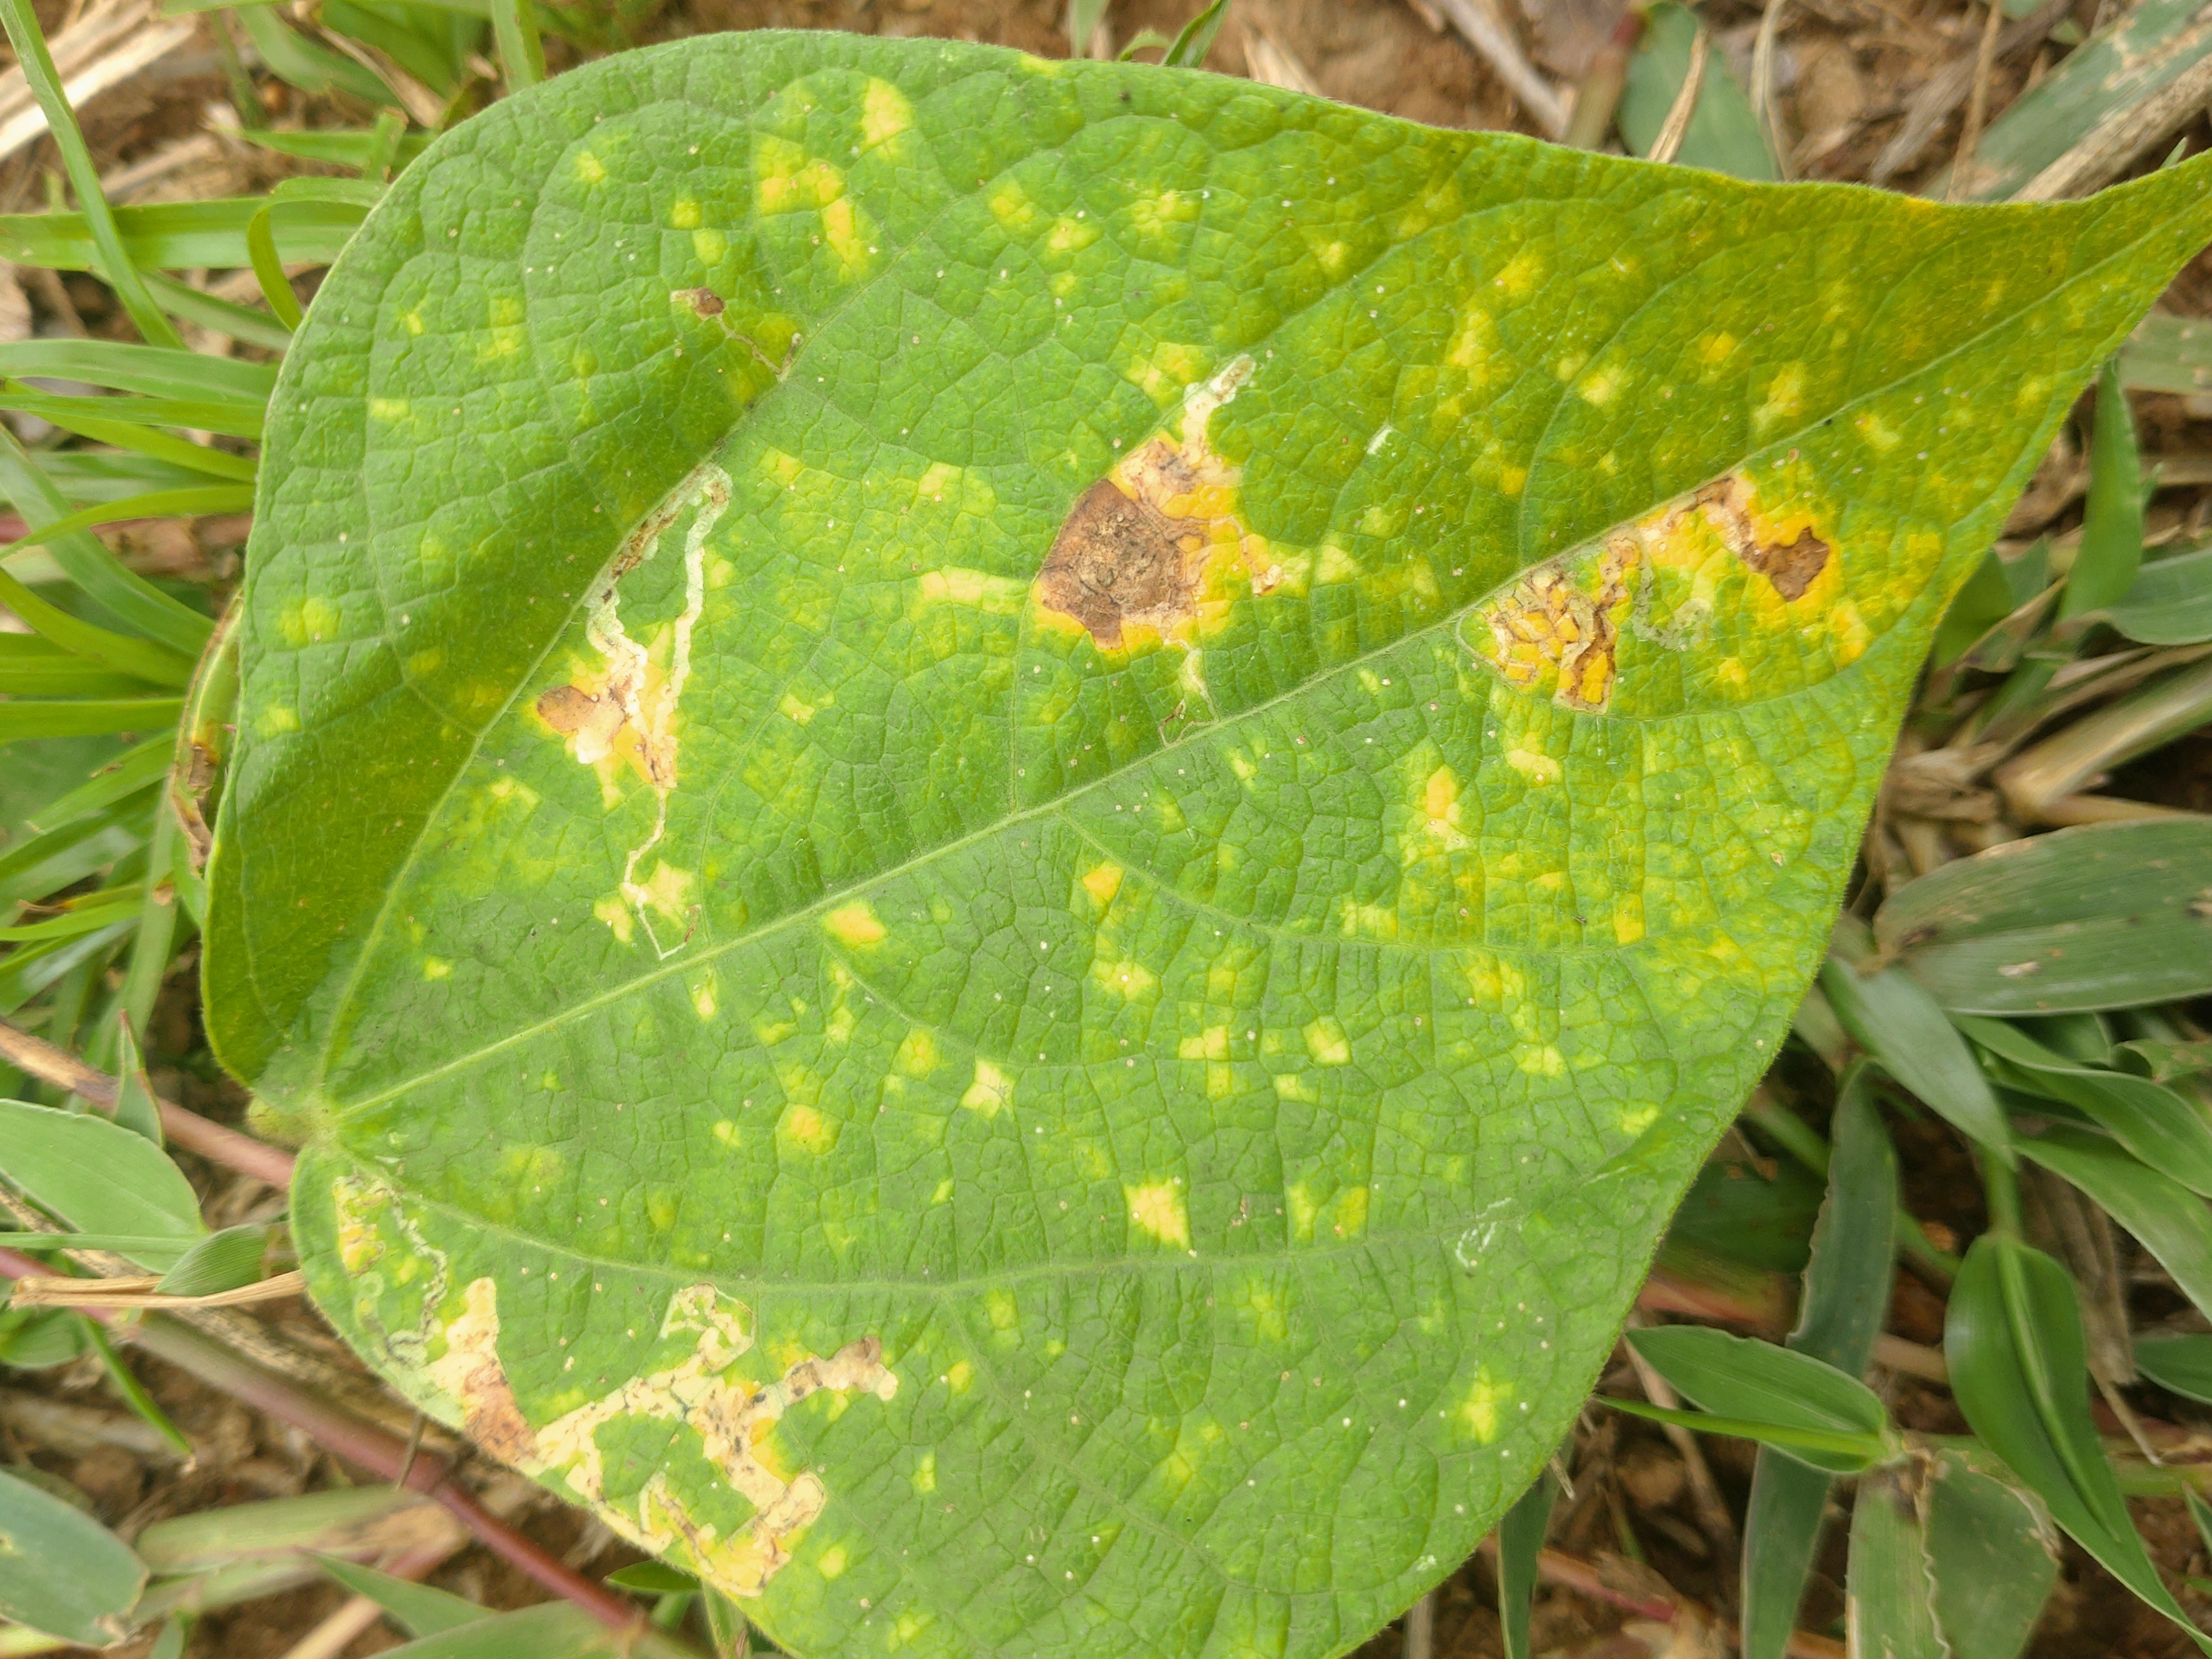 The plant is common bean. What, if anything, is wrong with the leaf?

rust
